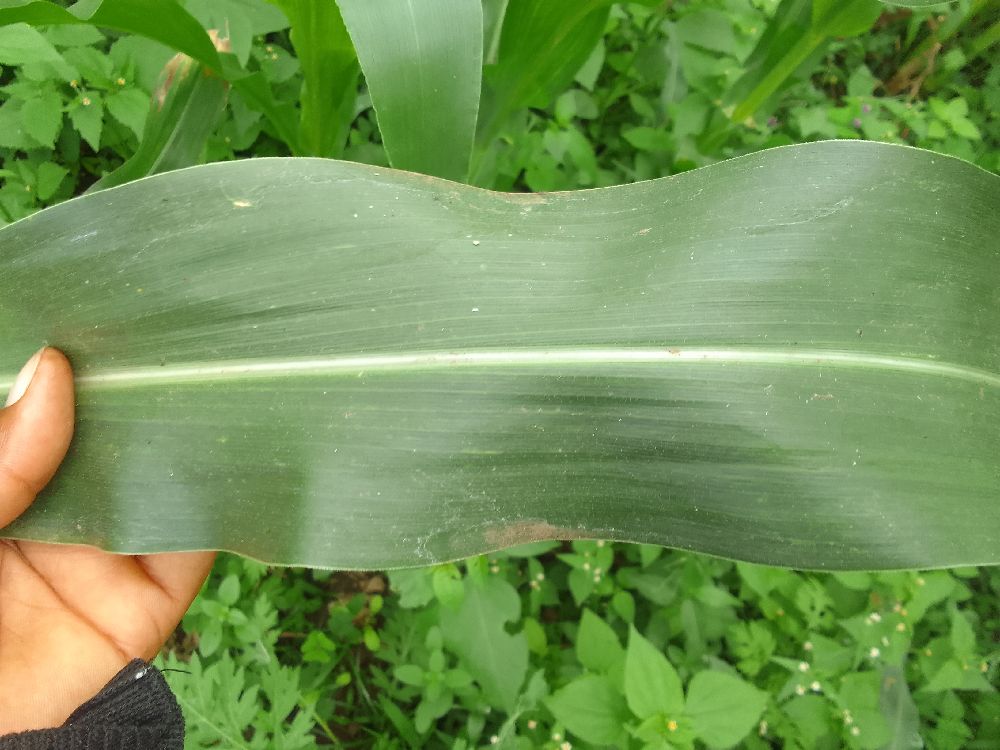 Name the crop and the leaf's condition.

maize, healthy
